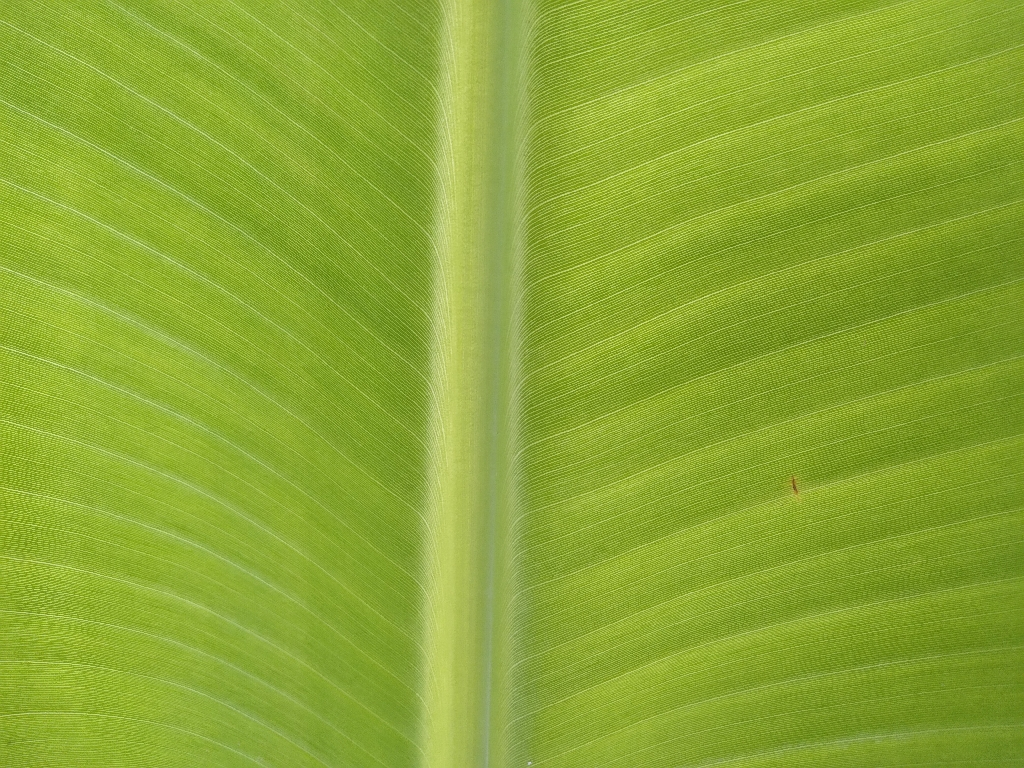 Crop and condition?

banana, healthy
